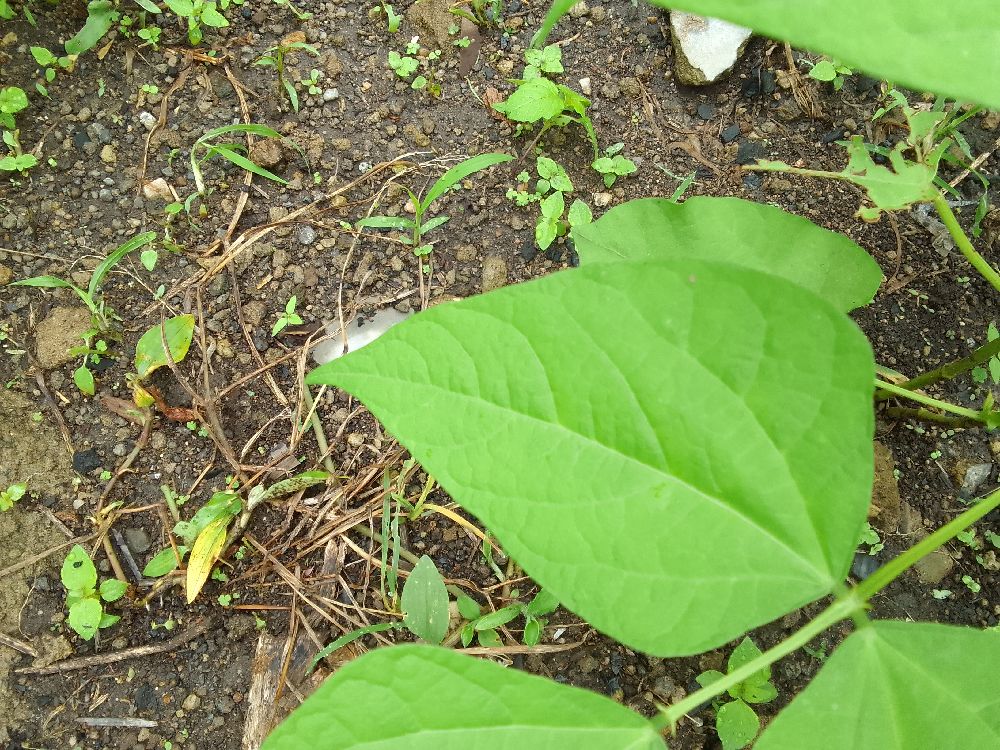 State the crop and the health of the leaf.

common bean, healthy
